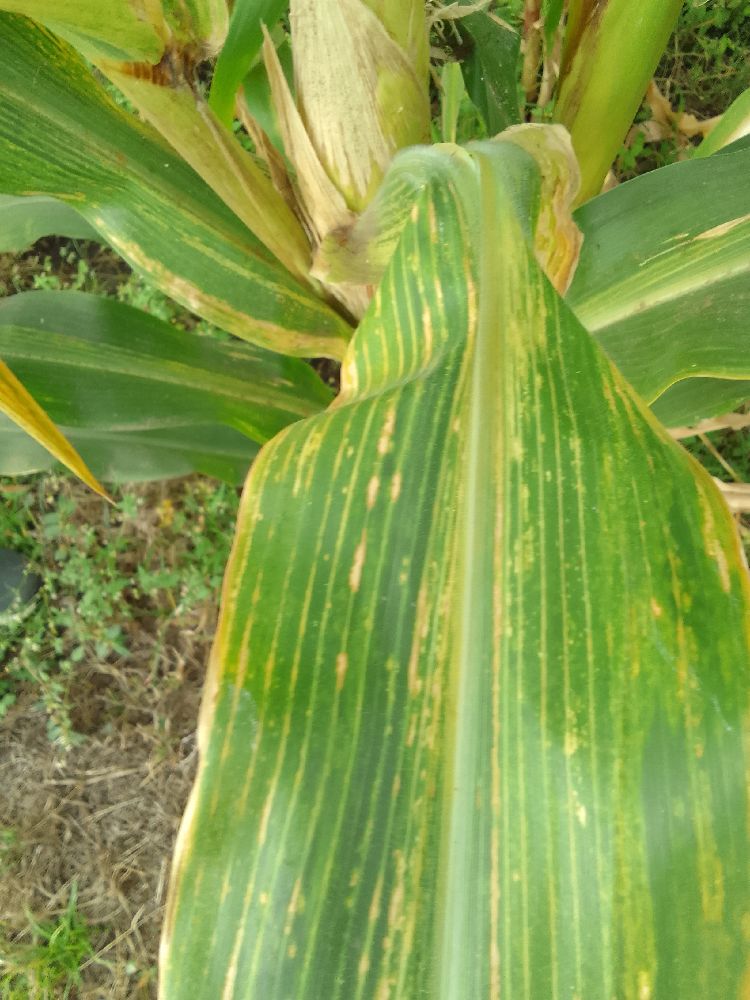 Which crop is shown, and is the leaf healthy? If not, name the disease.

maize, maize lethal necrosis
